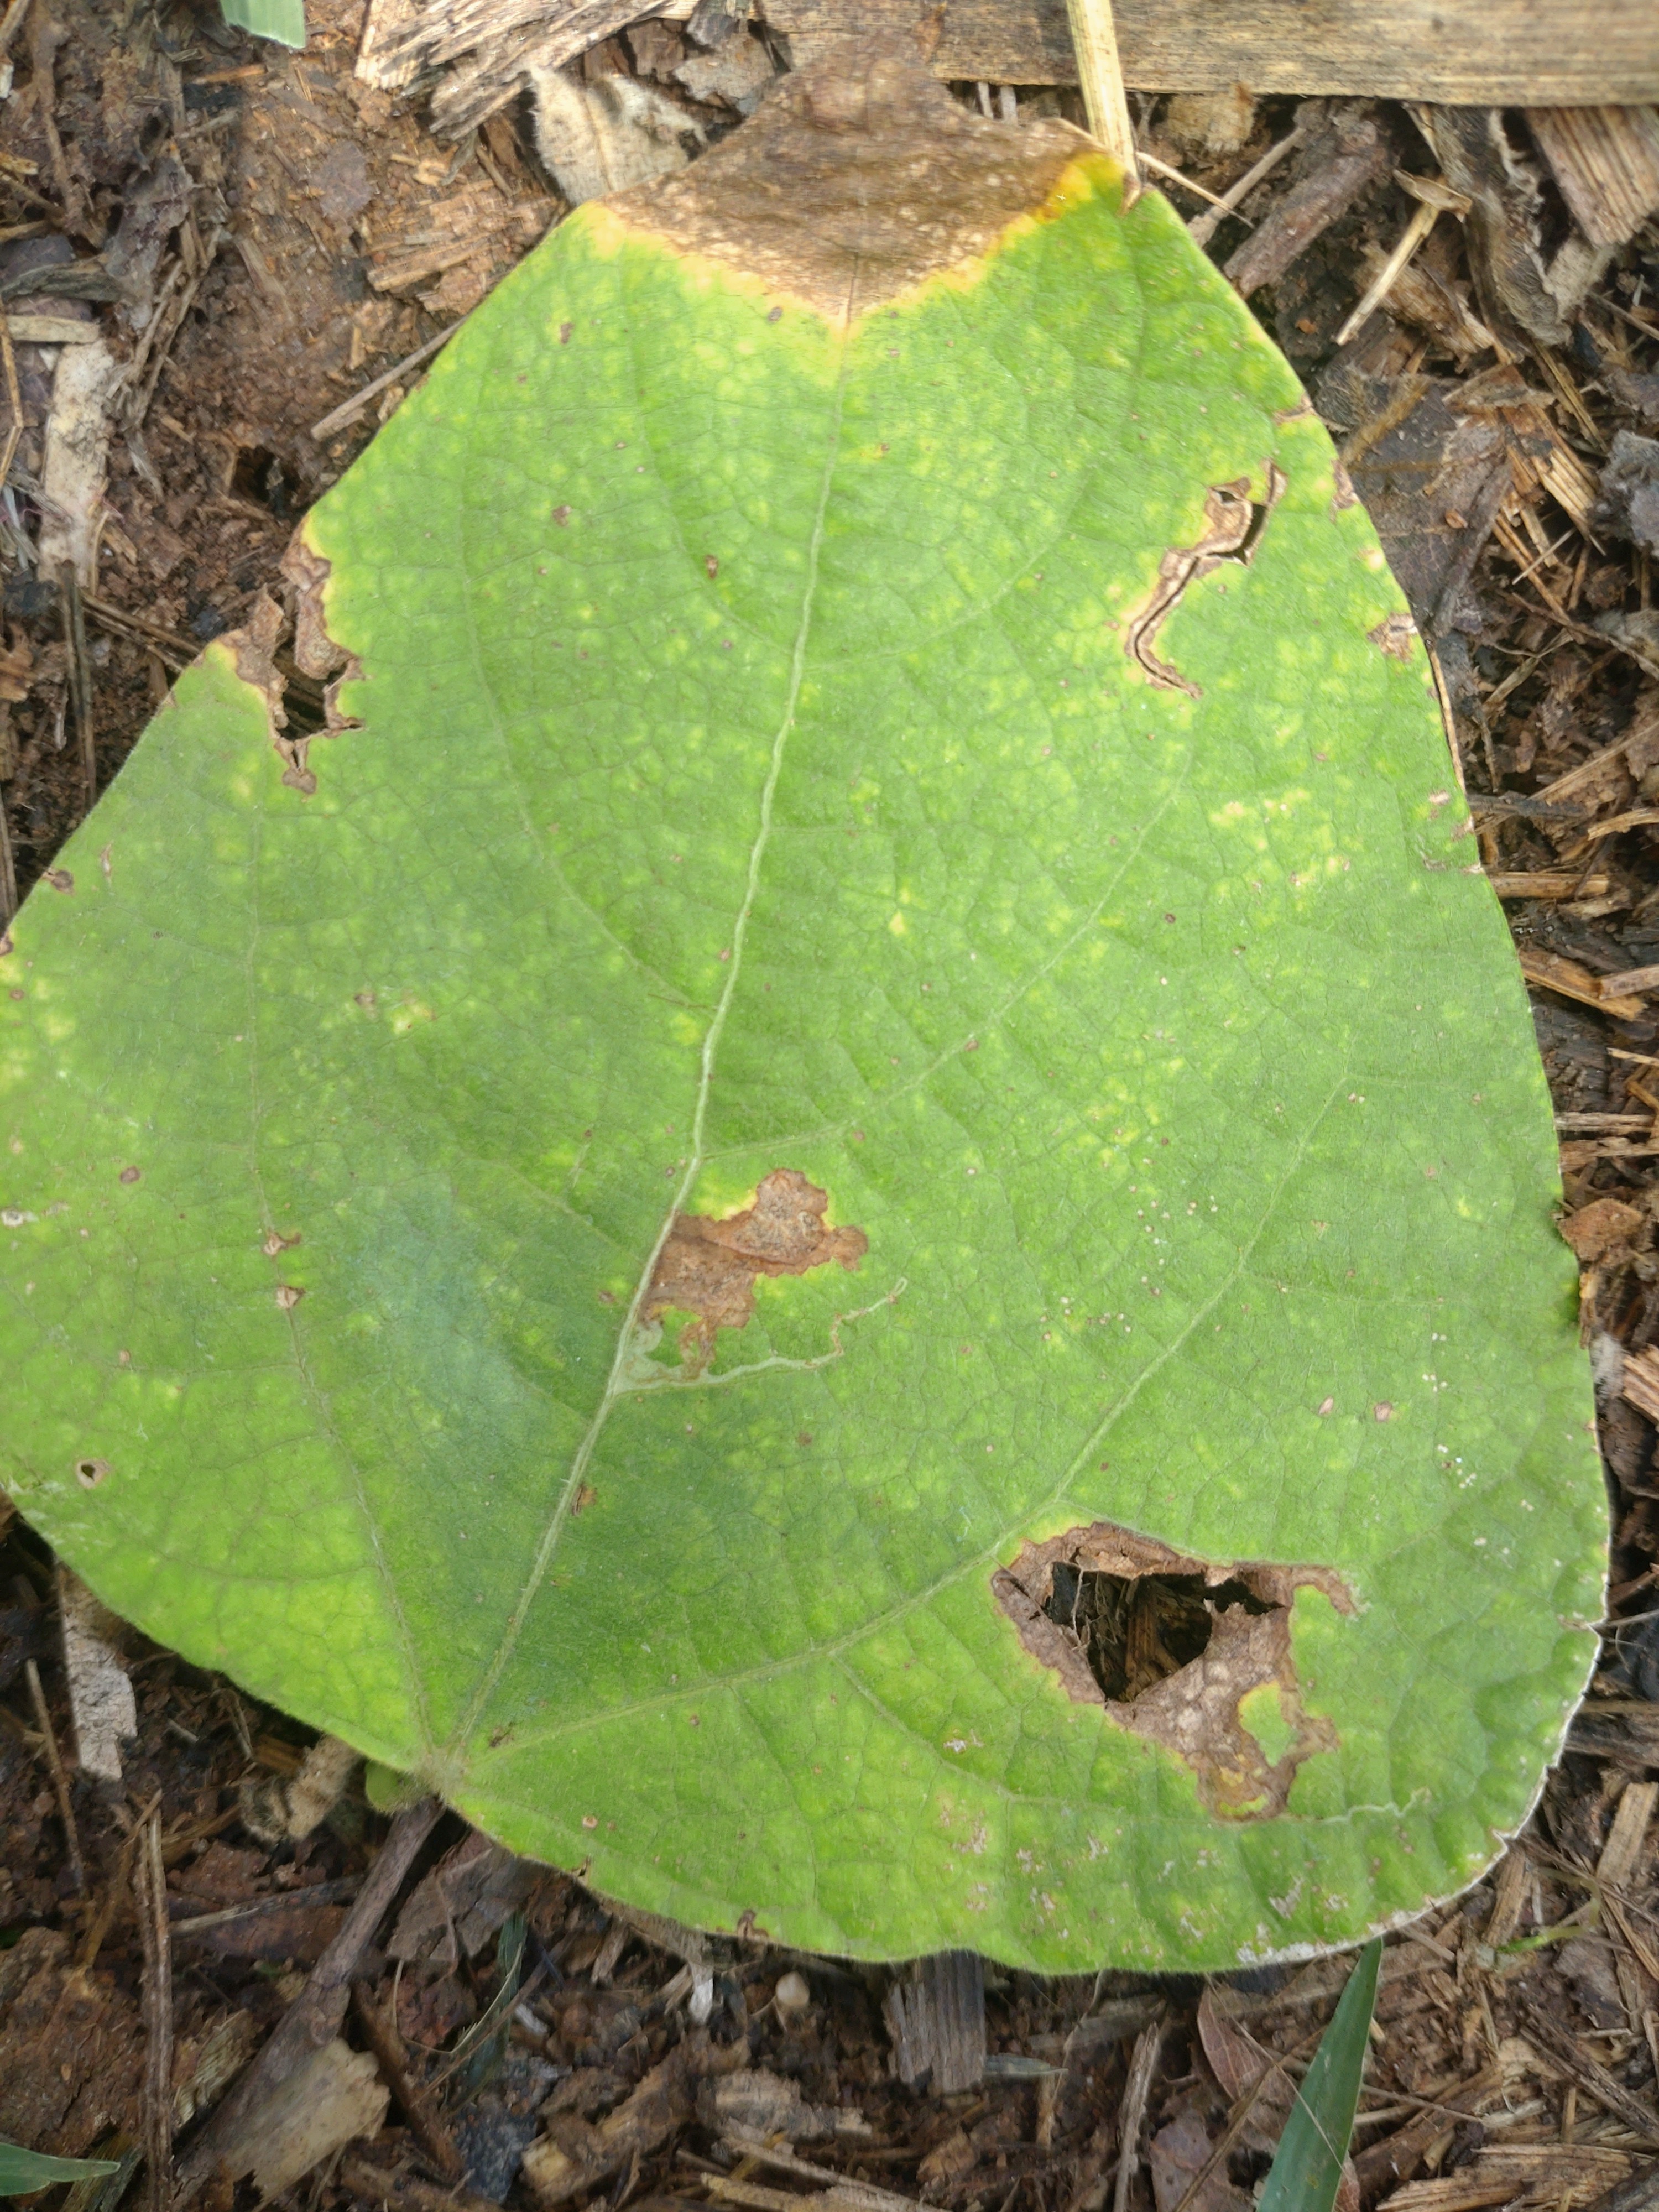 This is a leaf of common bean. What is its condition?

rust
